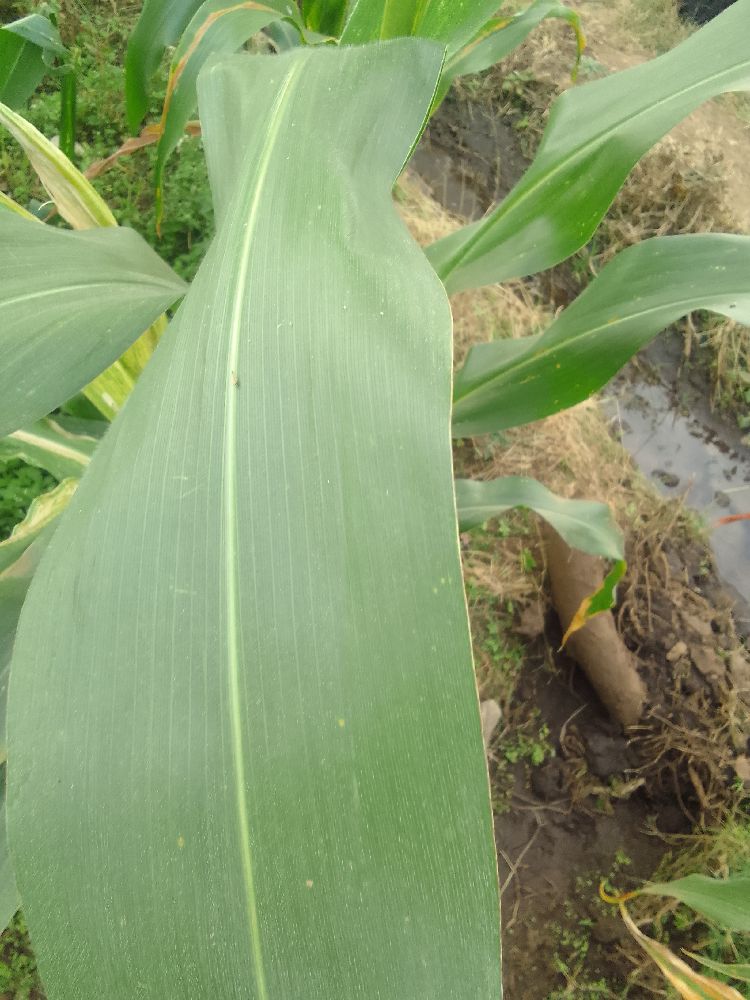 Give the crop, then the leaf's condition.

maize, healthy
